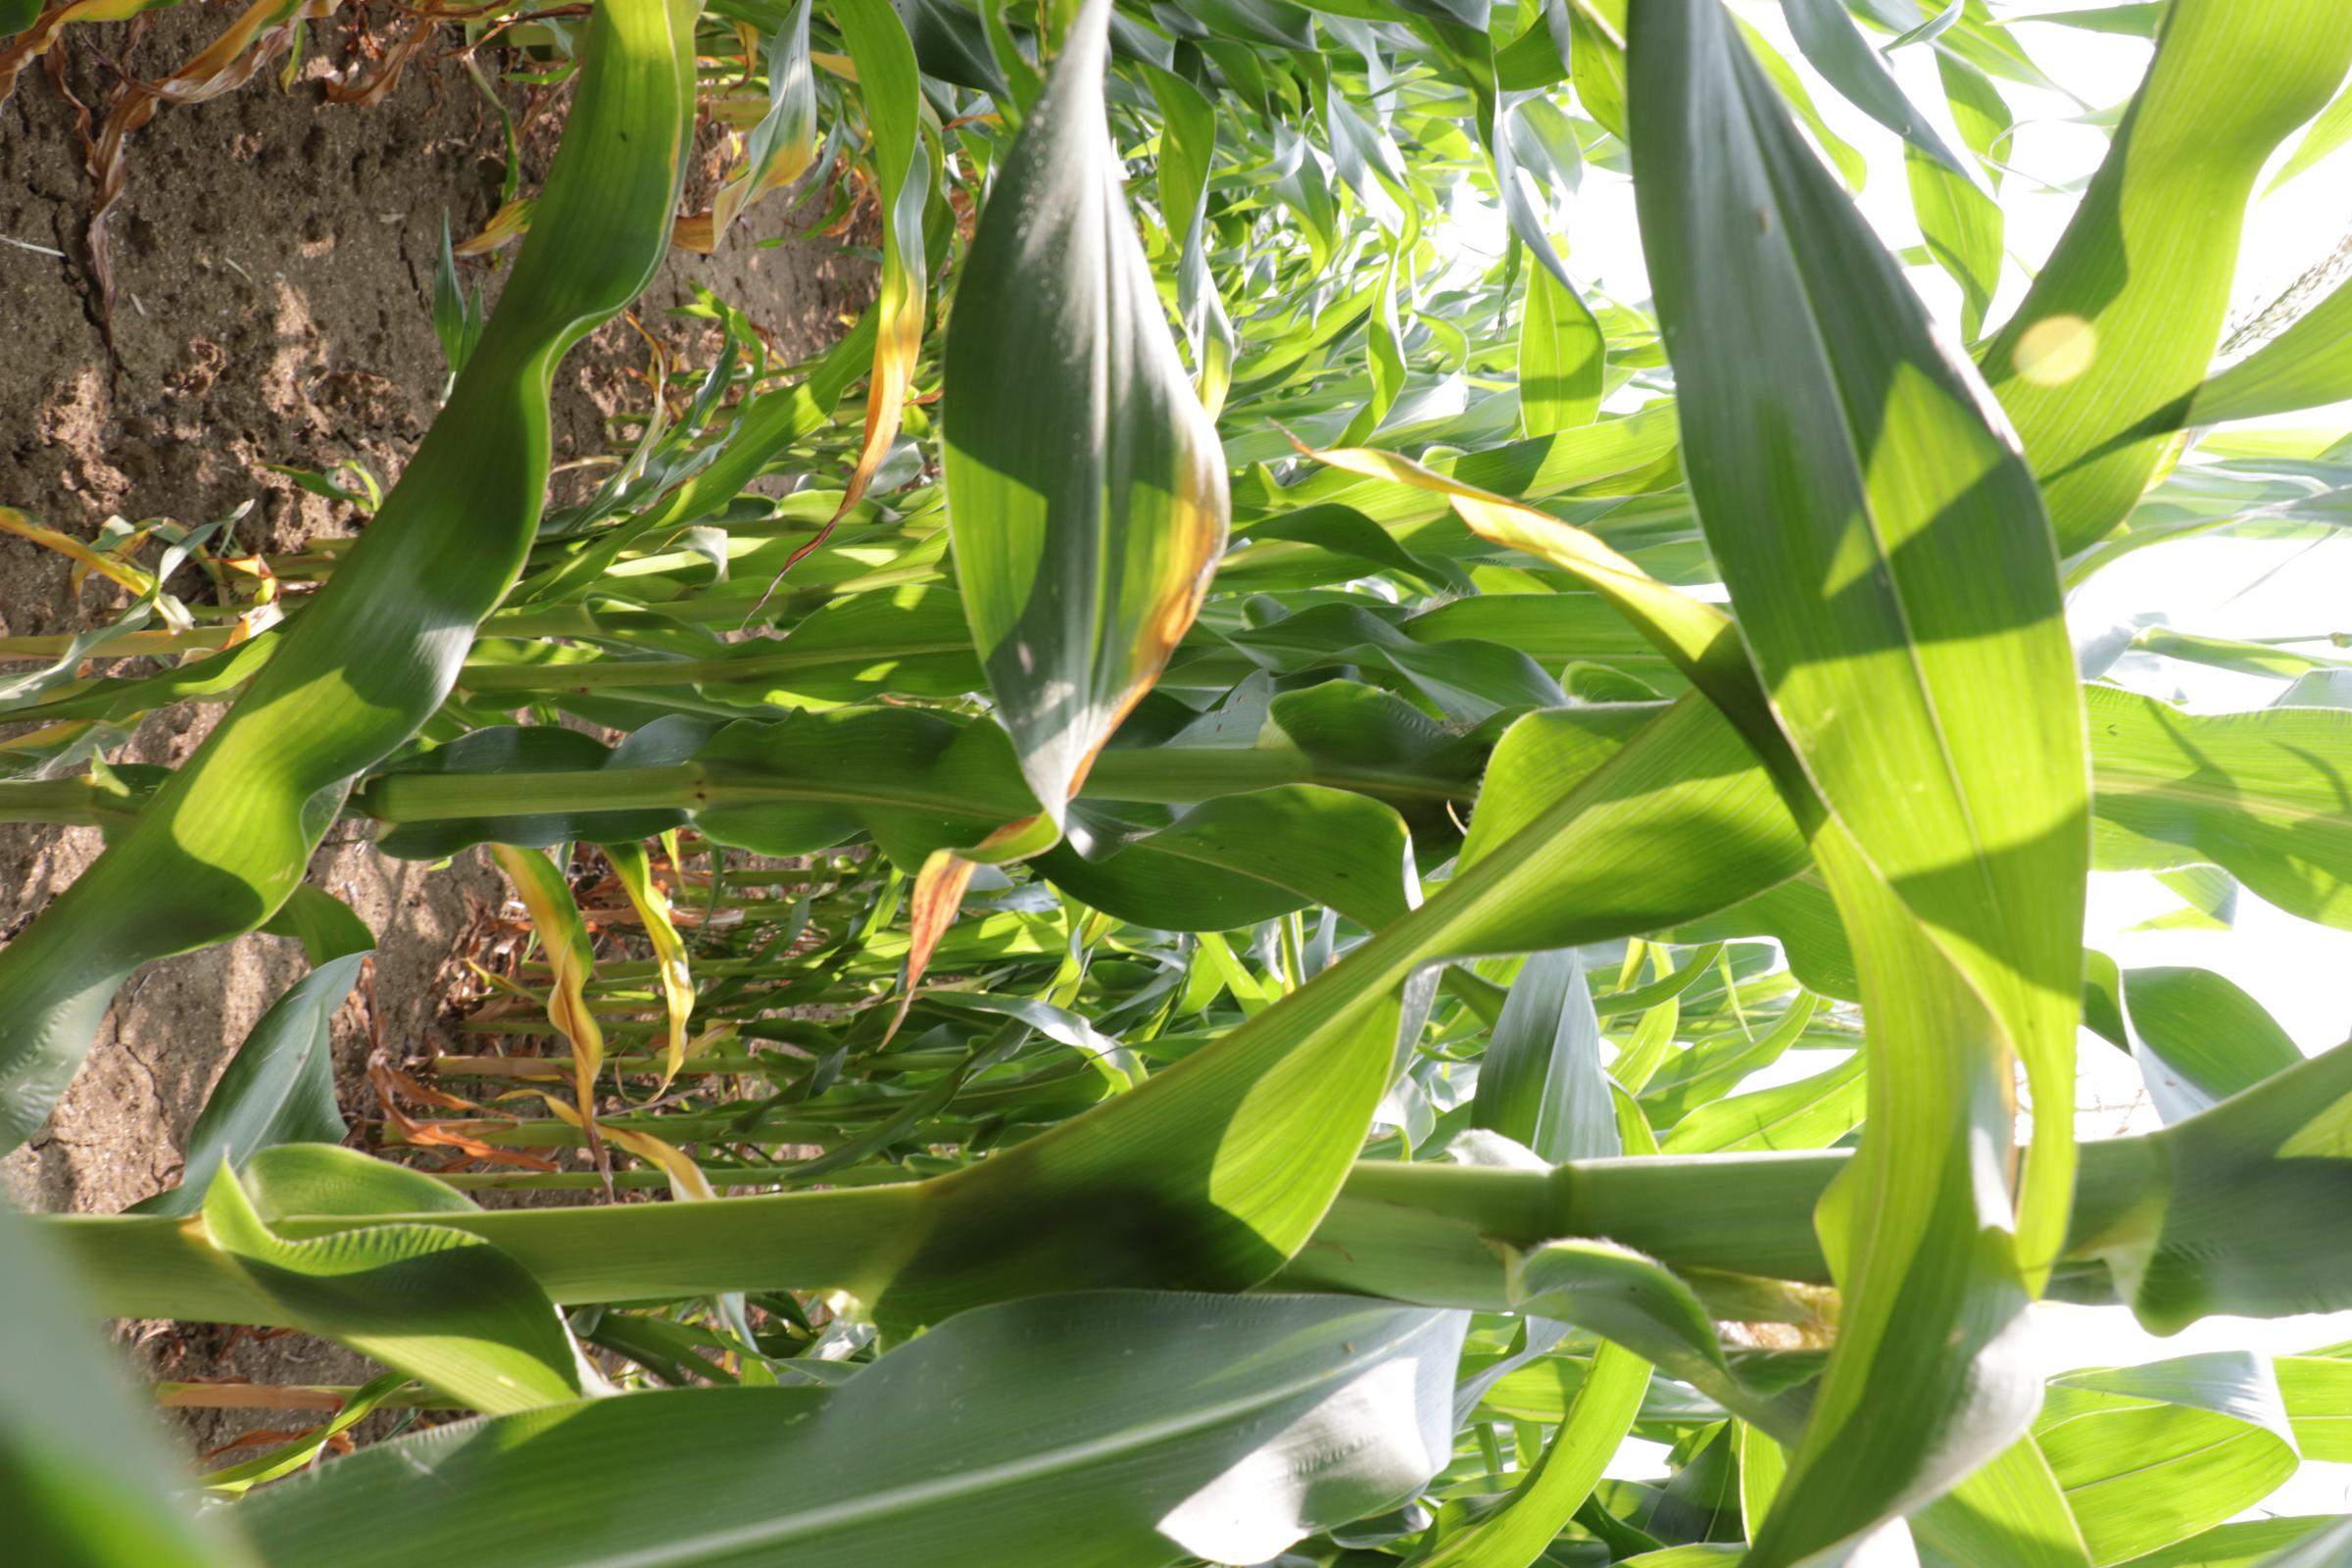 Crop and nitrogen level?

maize, reduced nitrogen fertilisation
